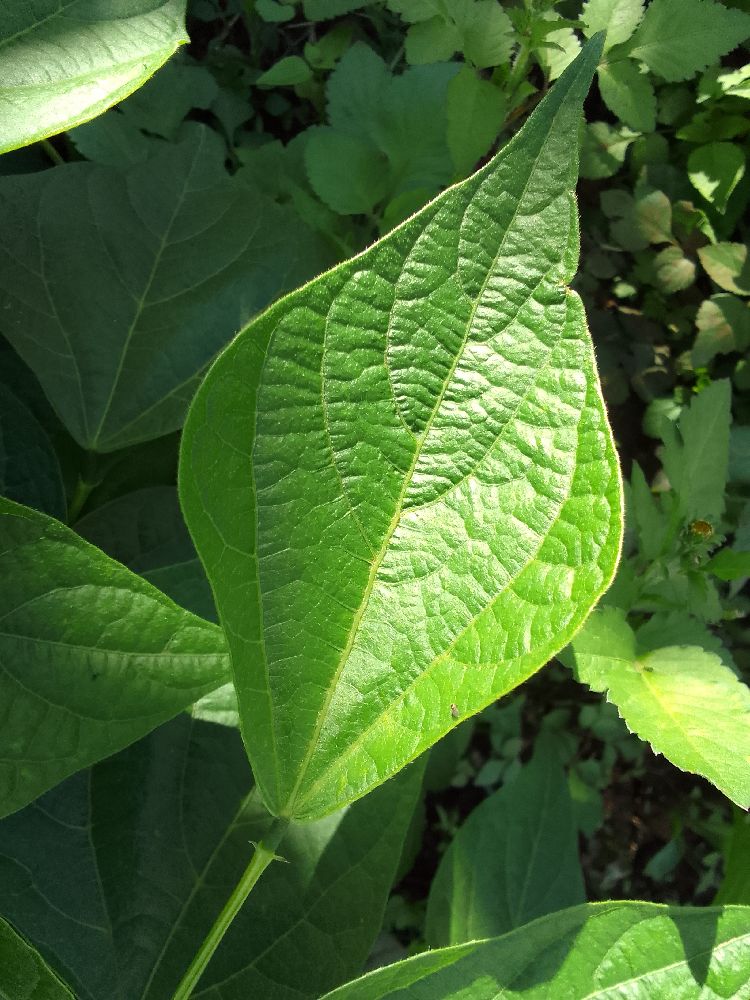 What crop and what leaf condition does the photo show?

common bean, healthy
